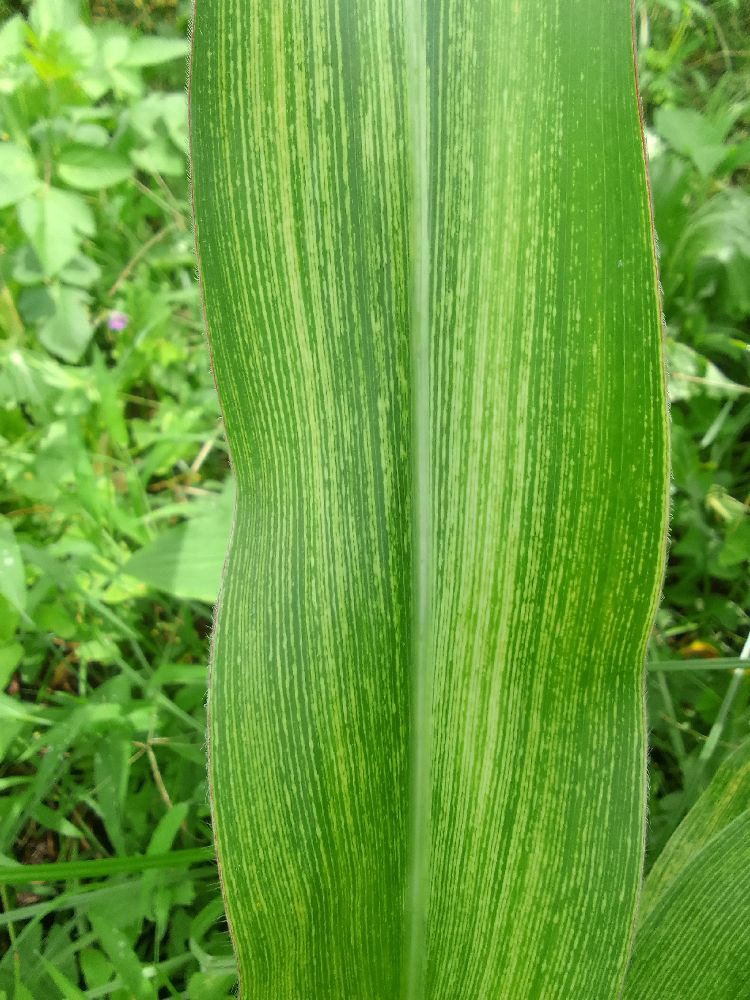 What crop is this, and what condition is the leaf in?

maize, maize streak virus
